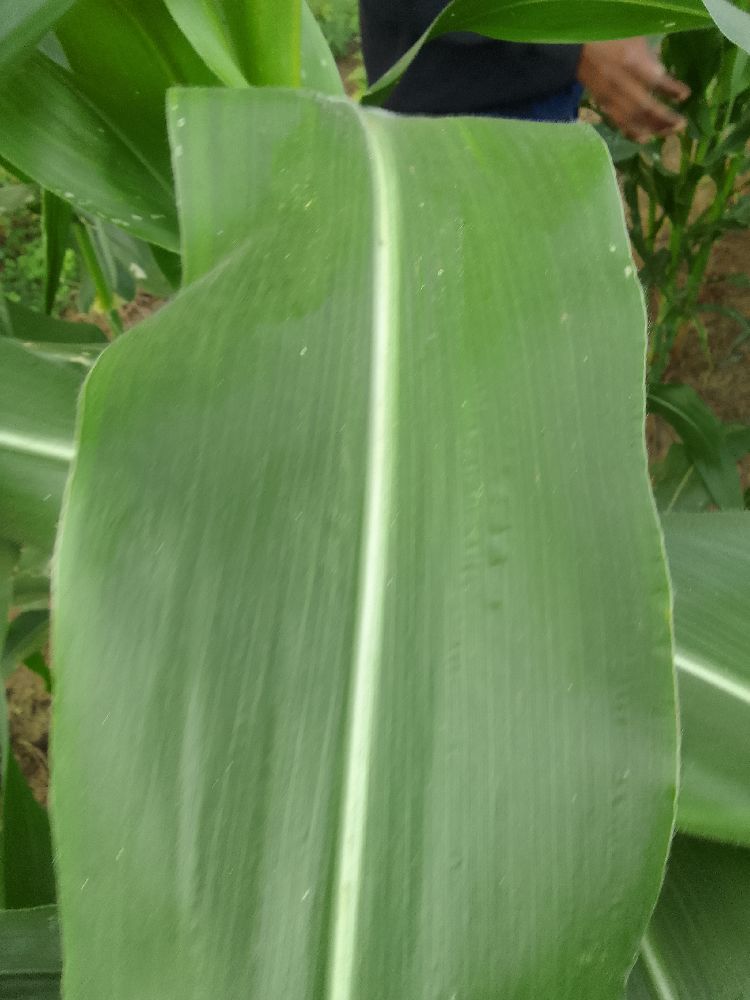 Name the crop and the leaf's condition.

maize, healthy
